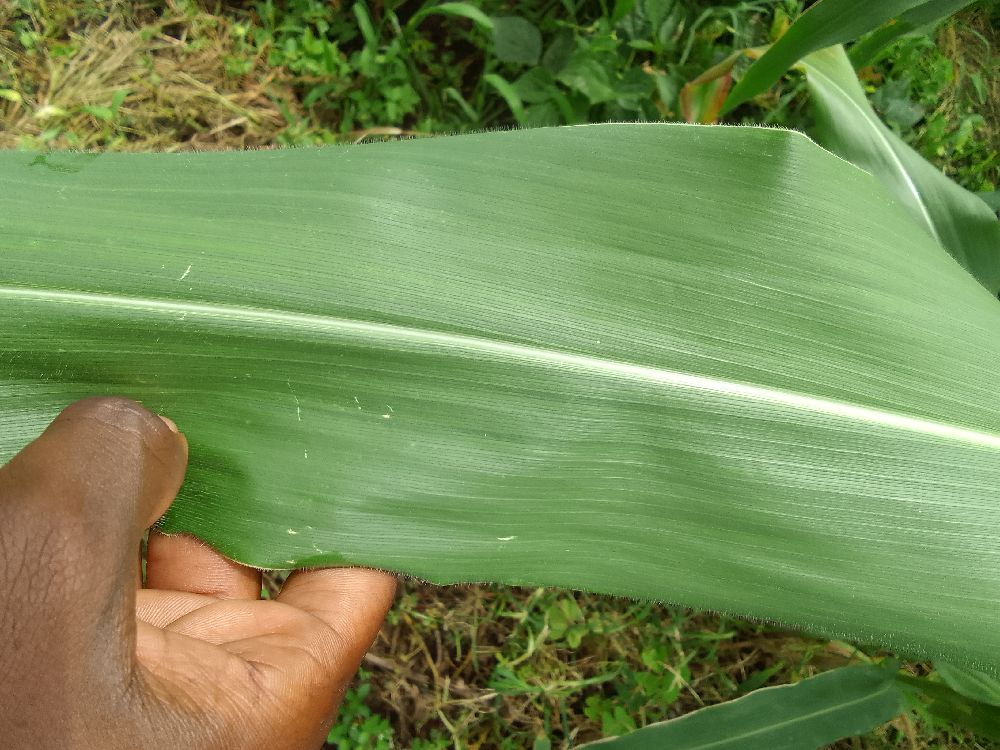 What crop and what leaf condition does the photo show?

maize, healthy
